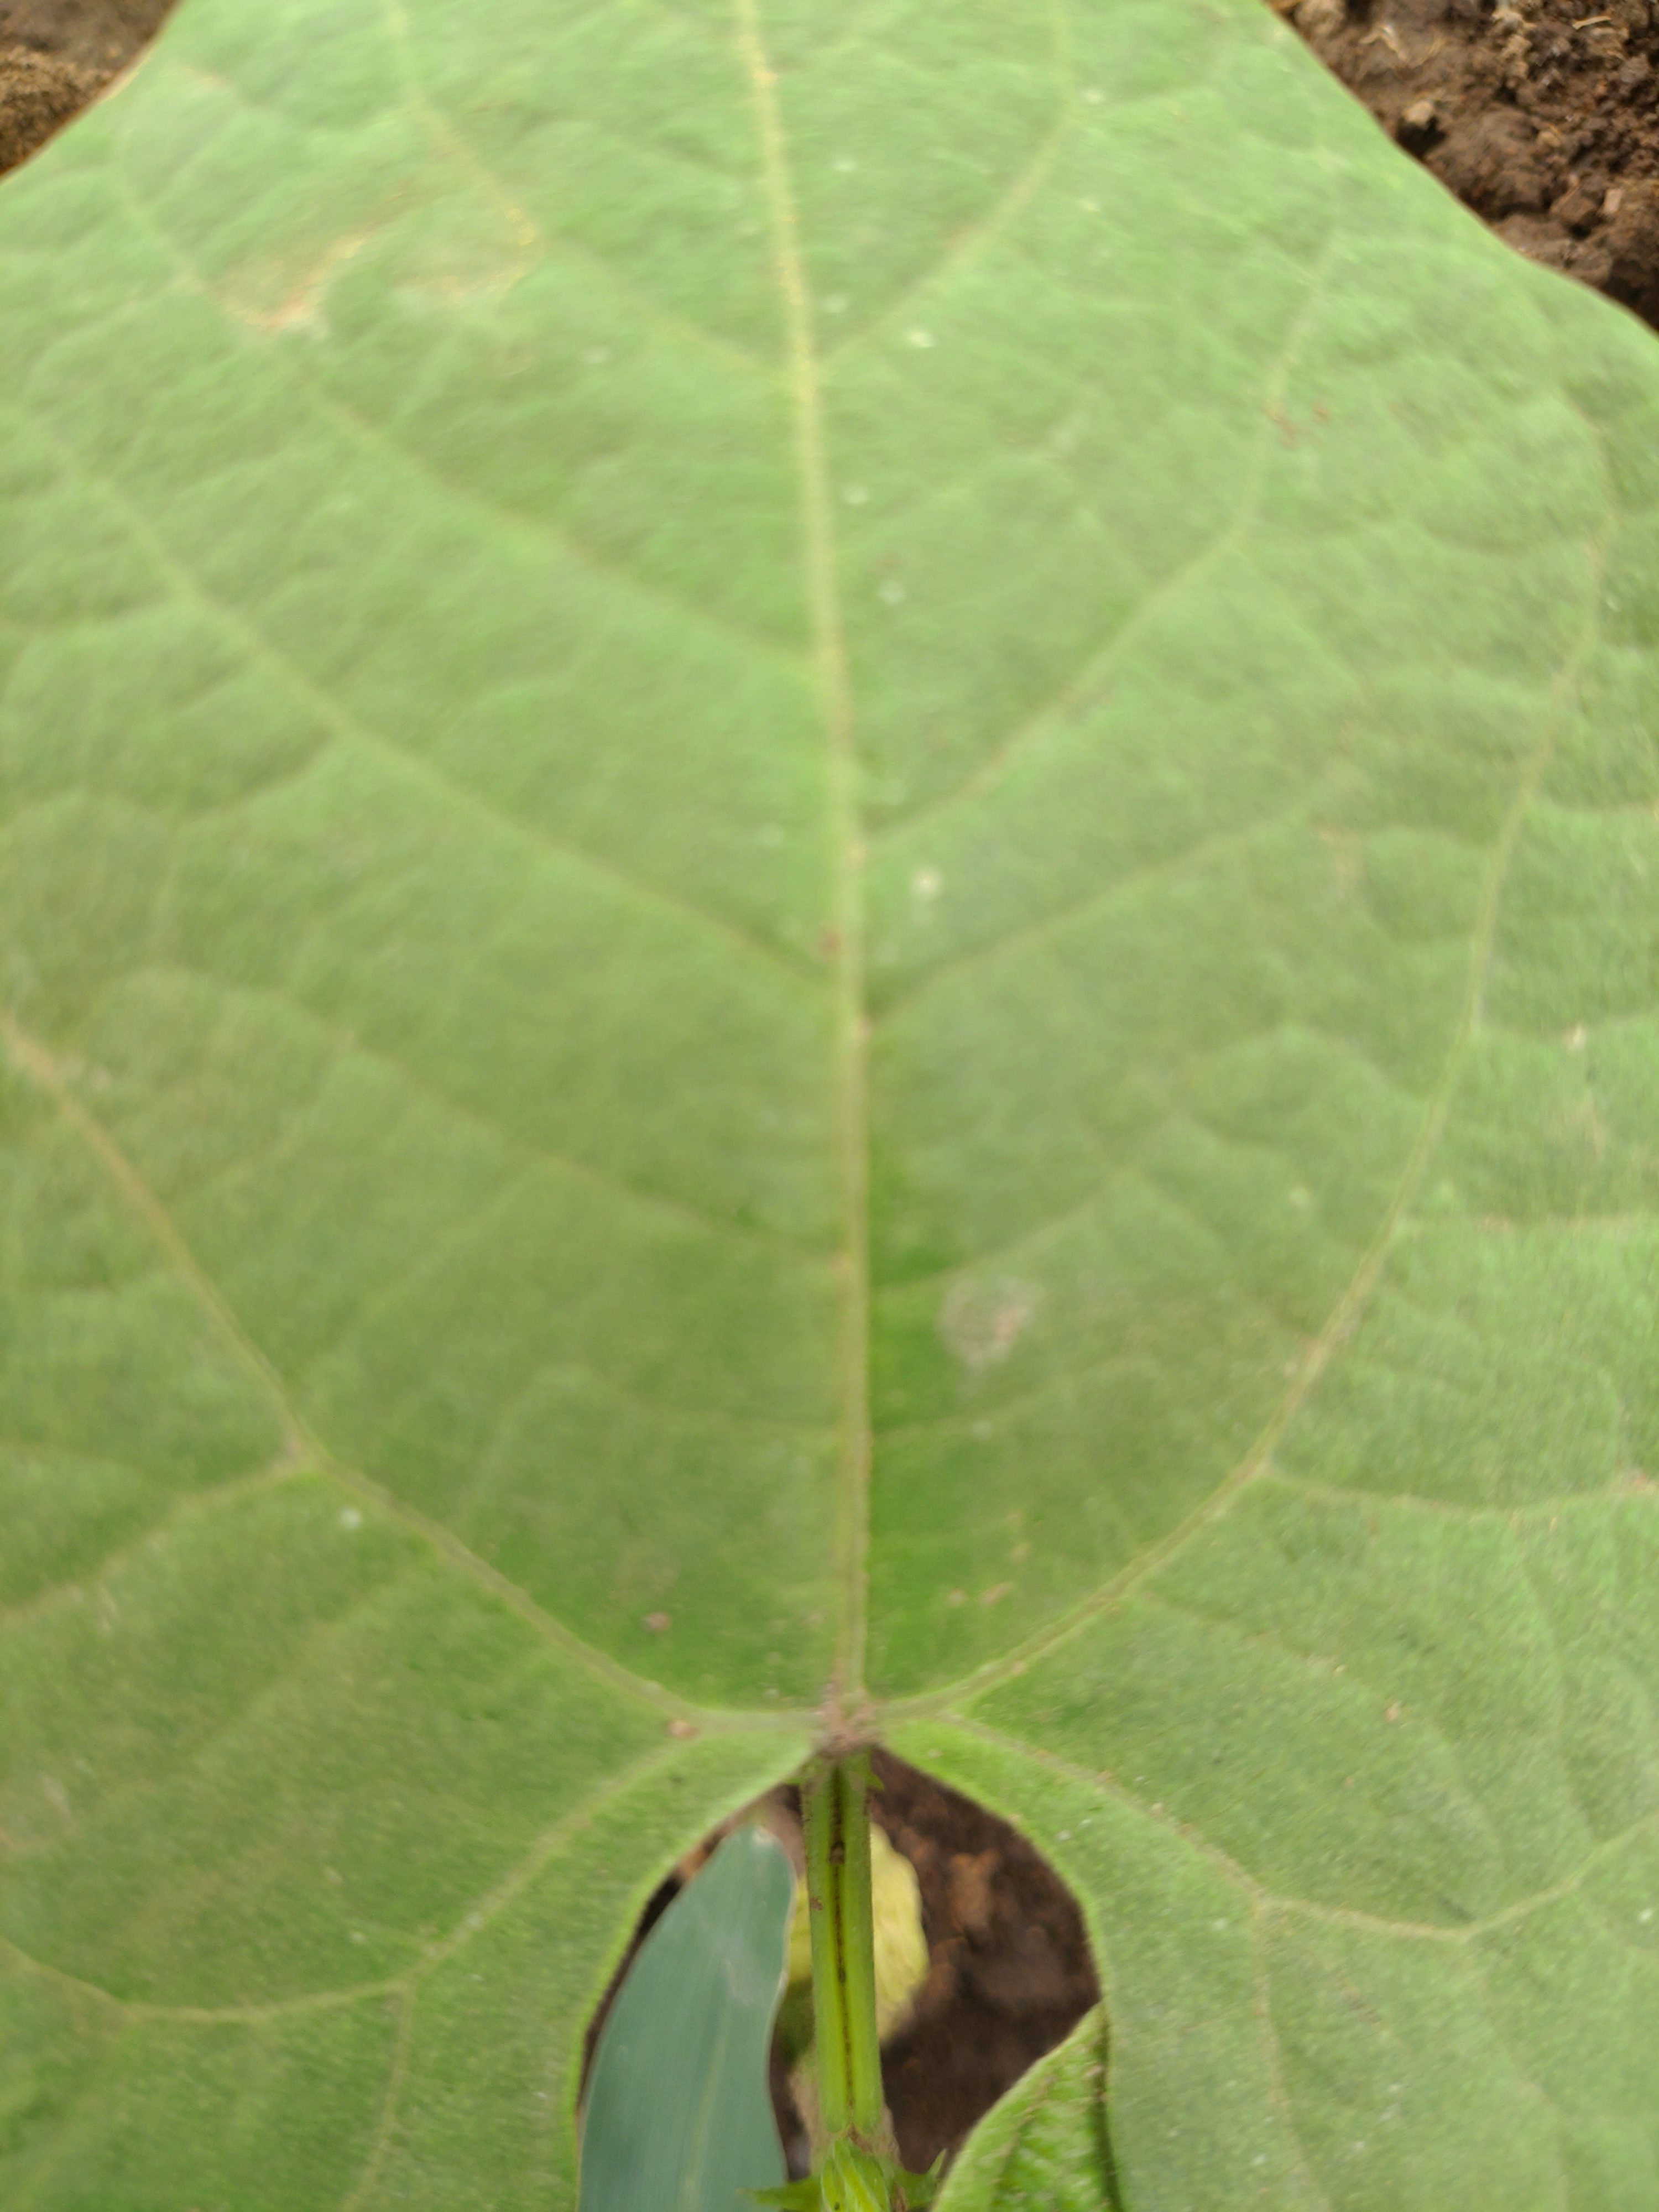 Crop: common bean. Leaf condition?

healthy
